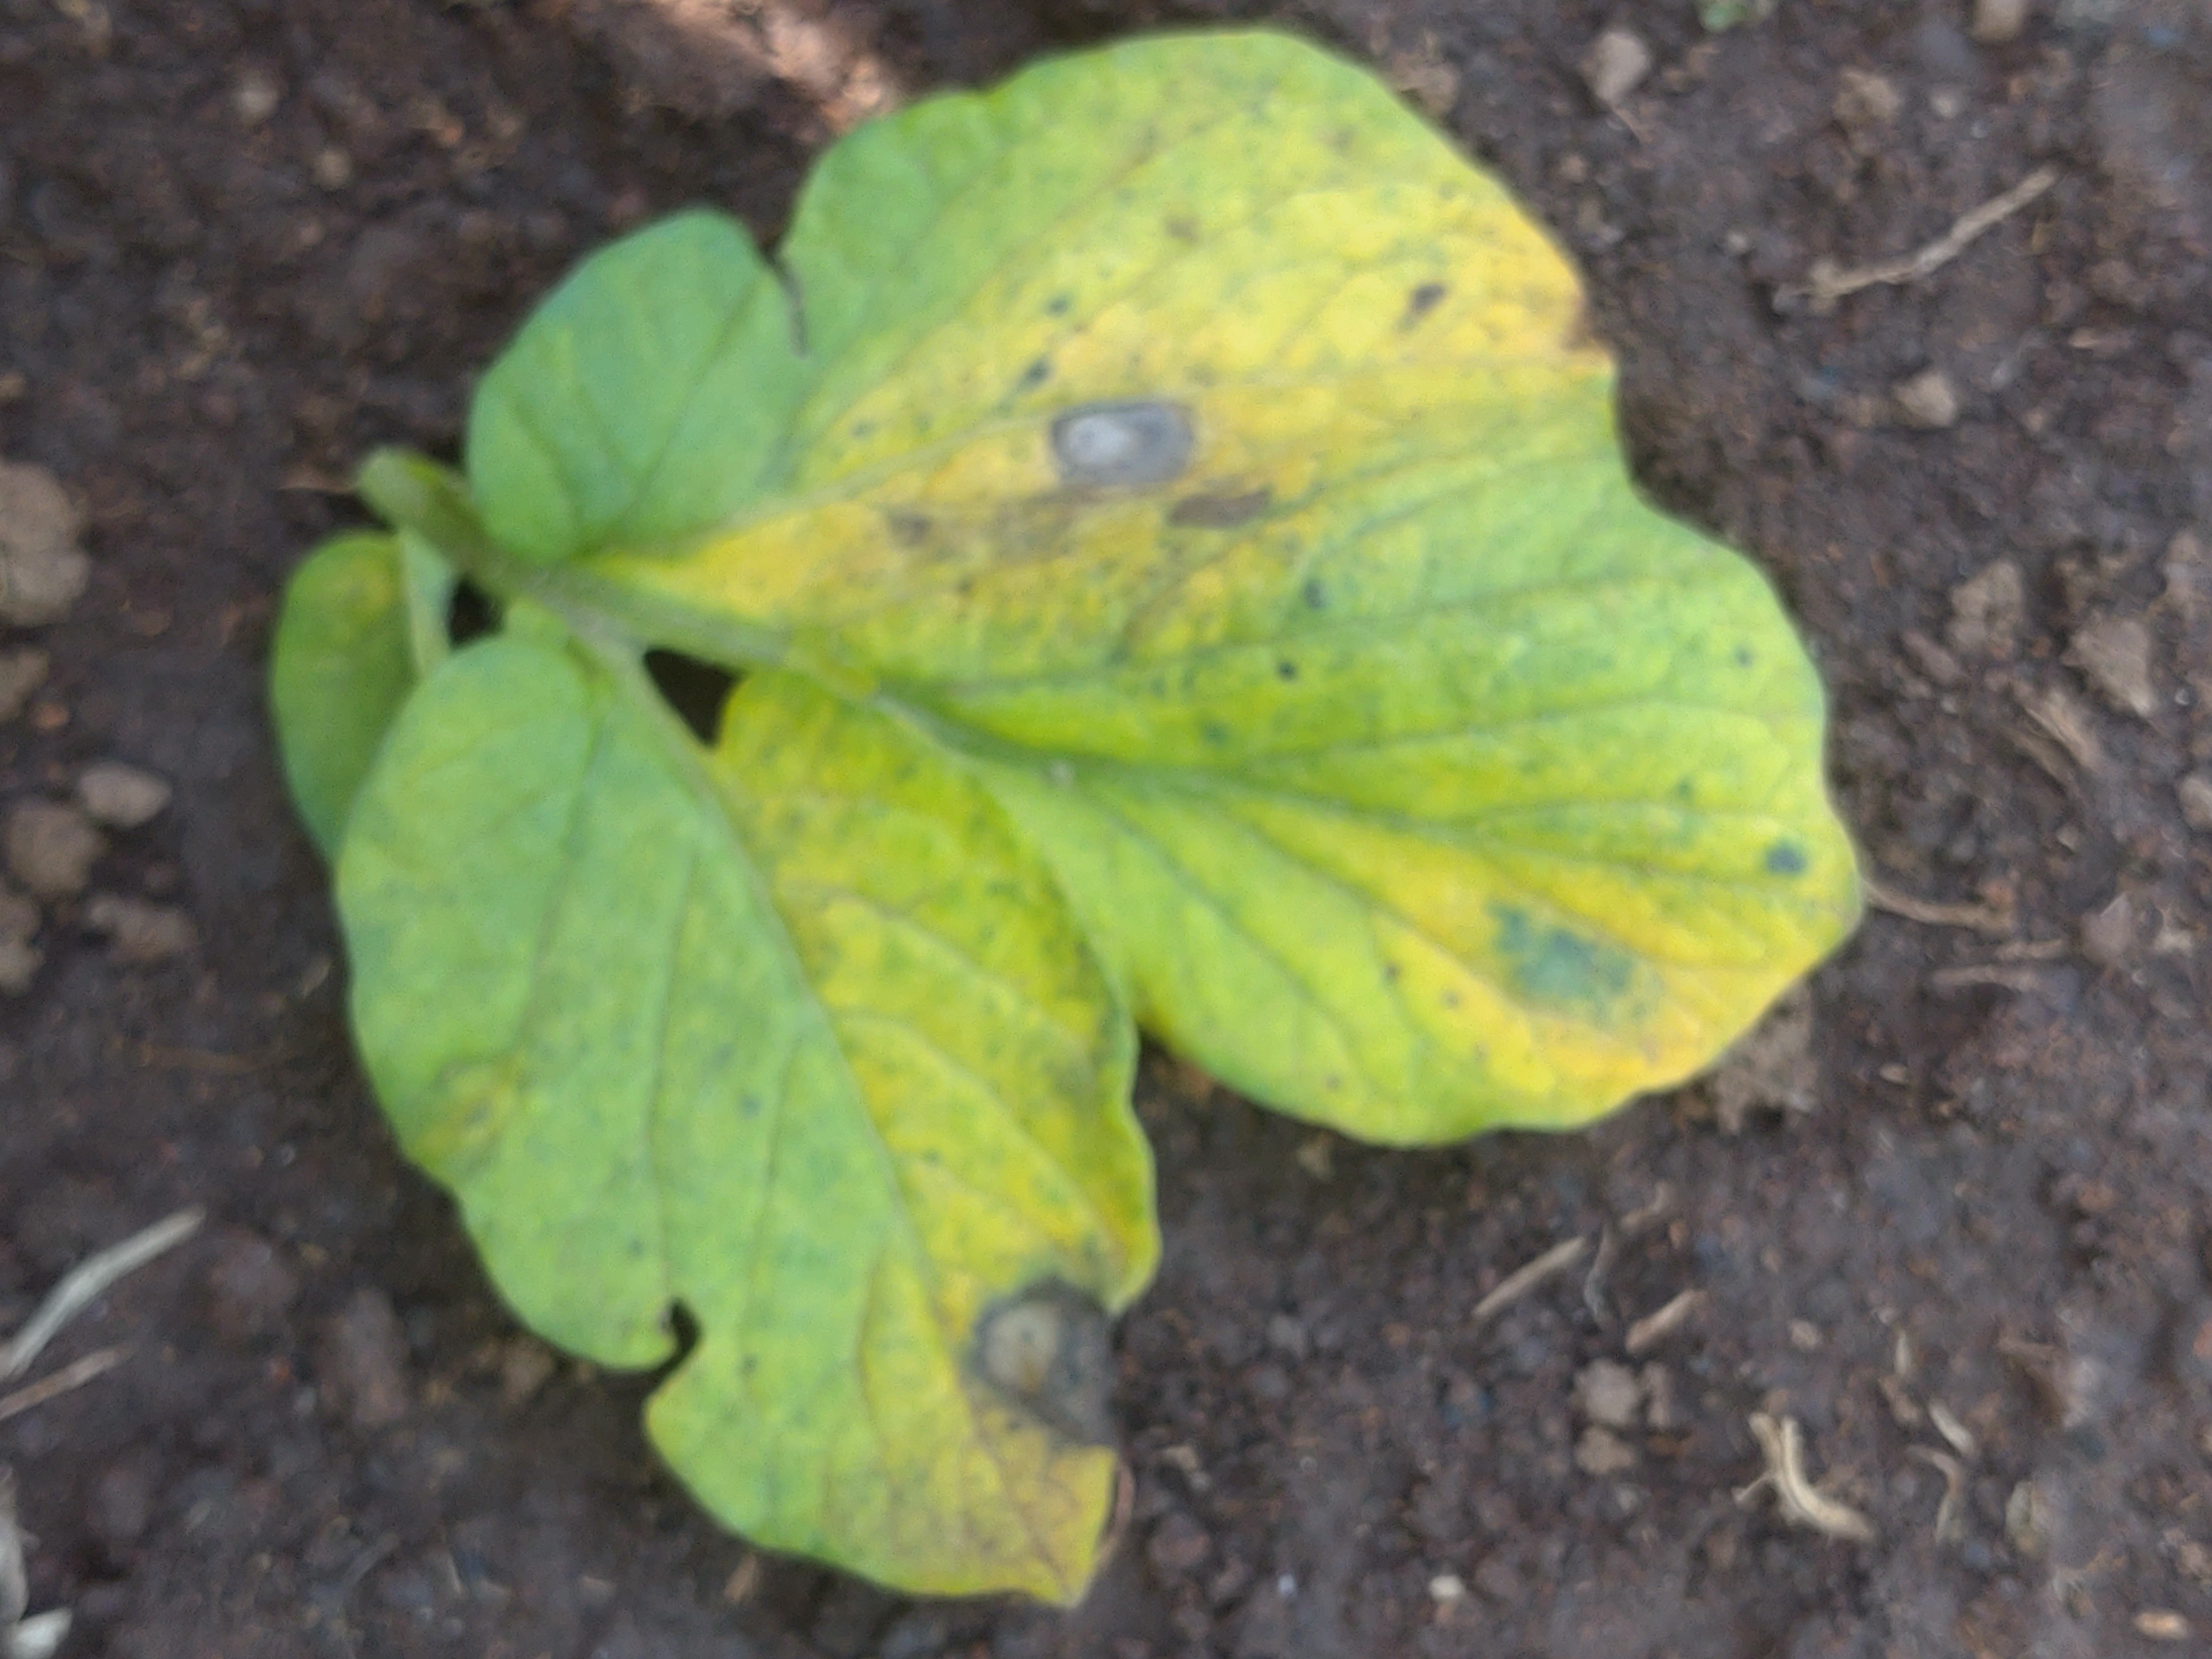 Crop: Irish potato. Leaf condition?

late blight
